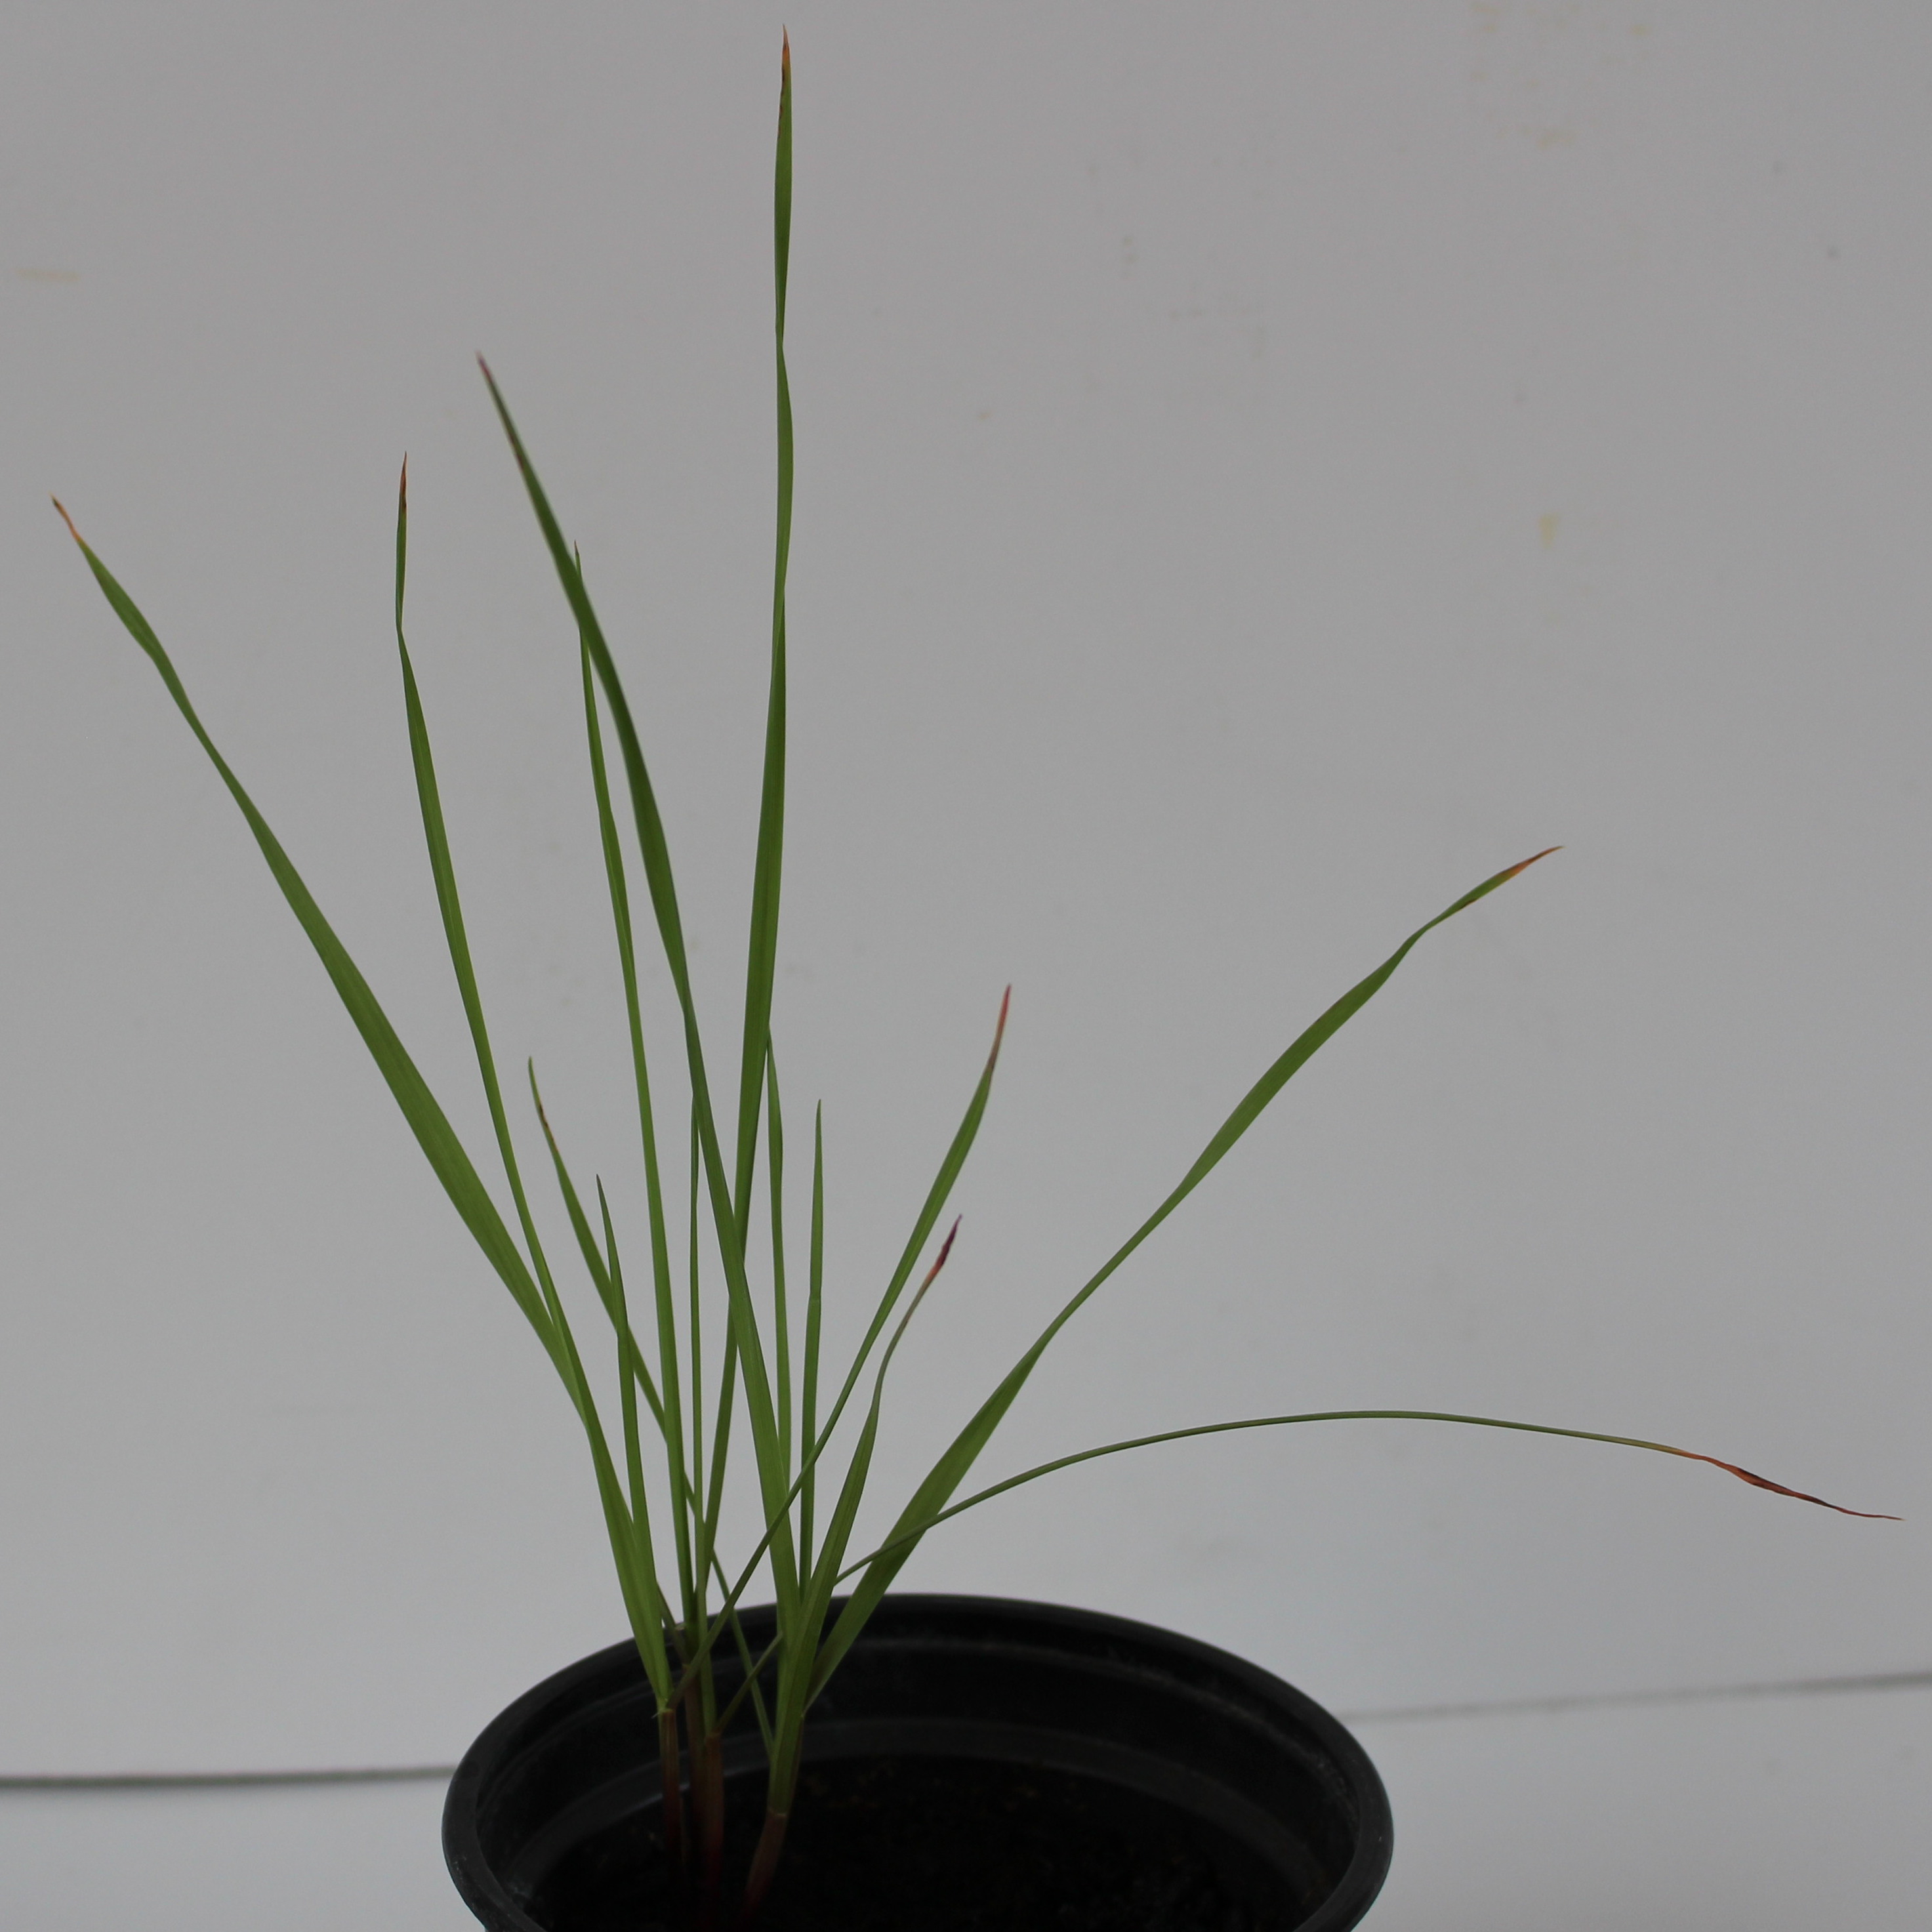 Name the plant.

Lolium multiflorum
